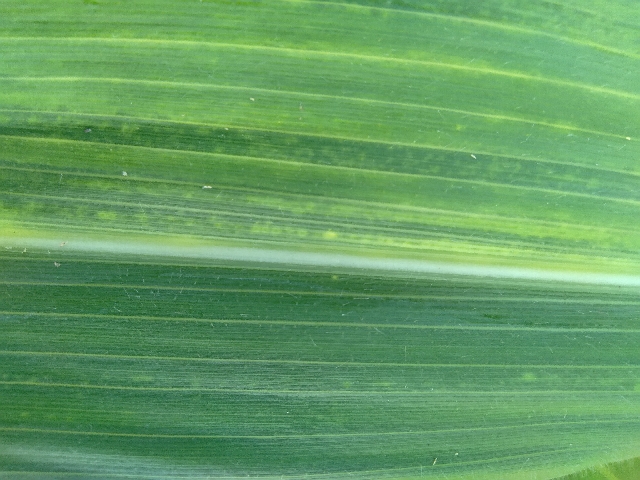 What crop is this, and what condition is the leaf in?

maize, maize lethal necrosis
